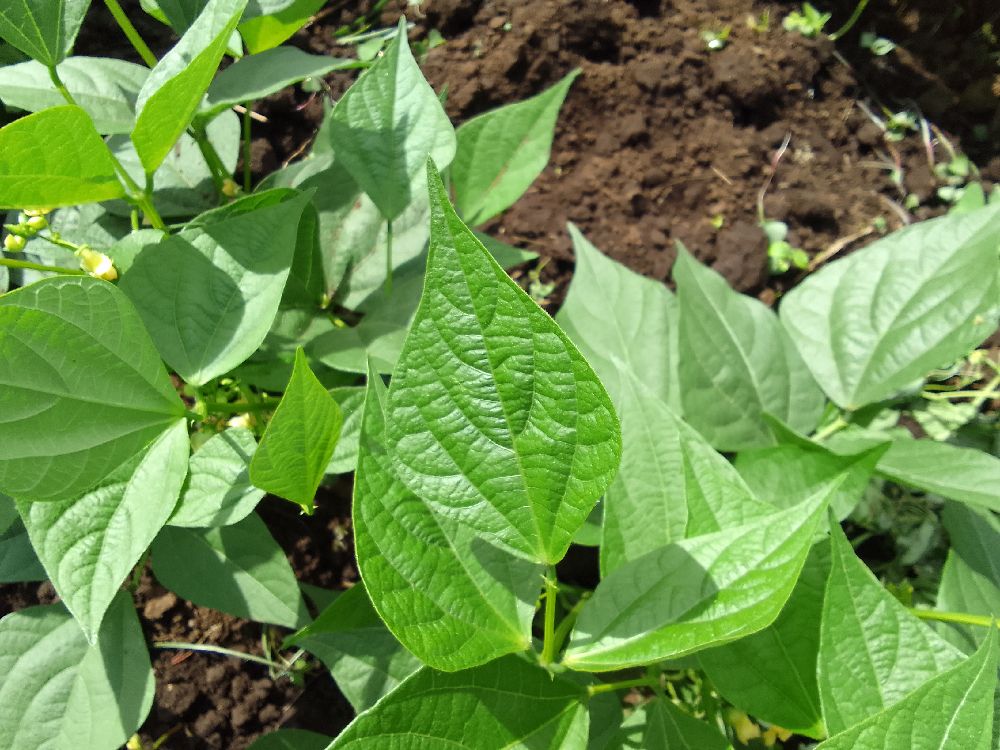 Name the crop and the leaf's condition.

common bean, healthy
